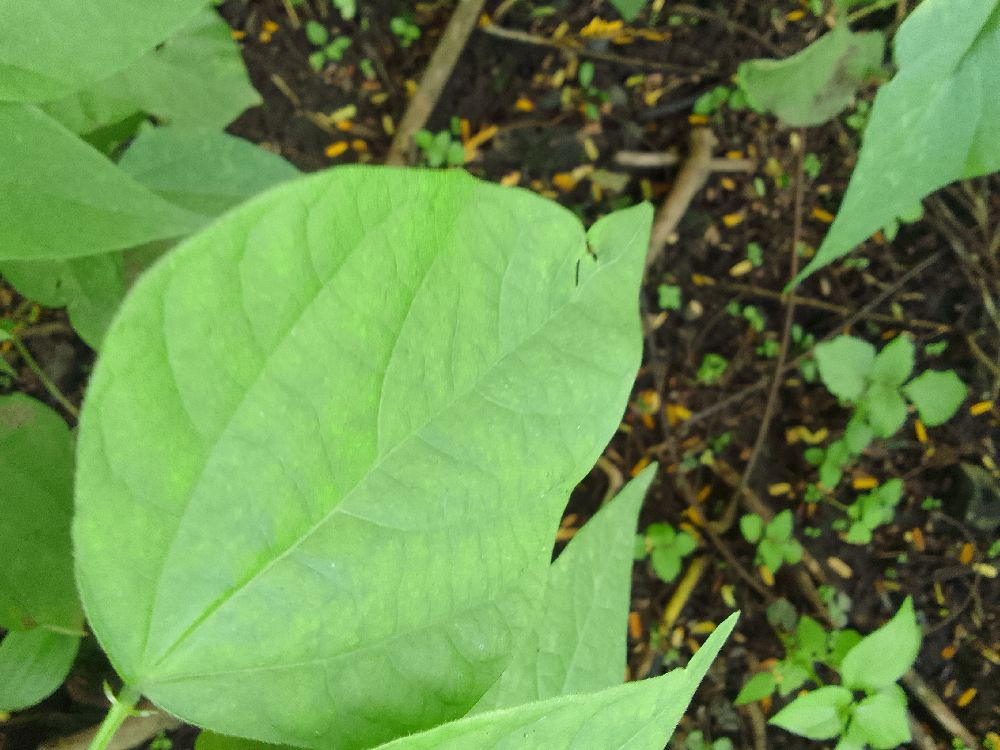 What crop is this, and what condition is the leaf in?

common bean, healthy
